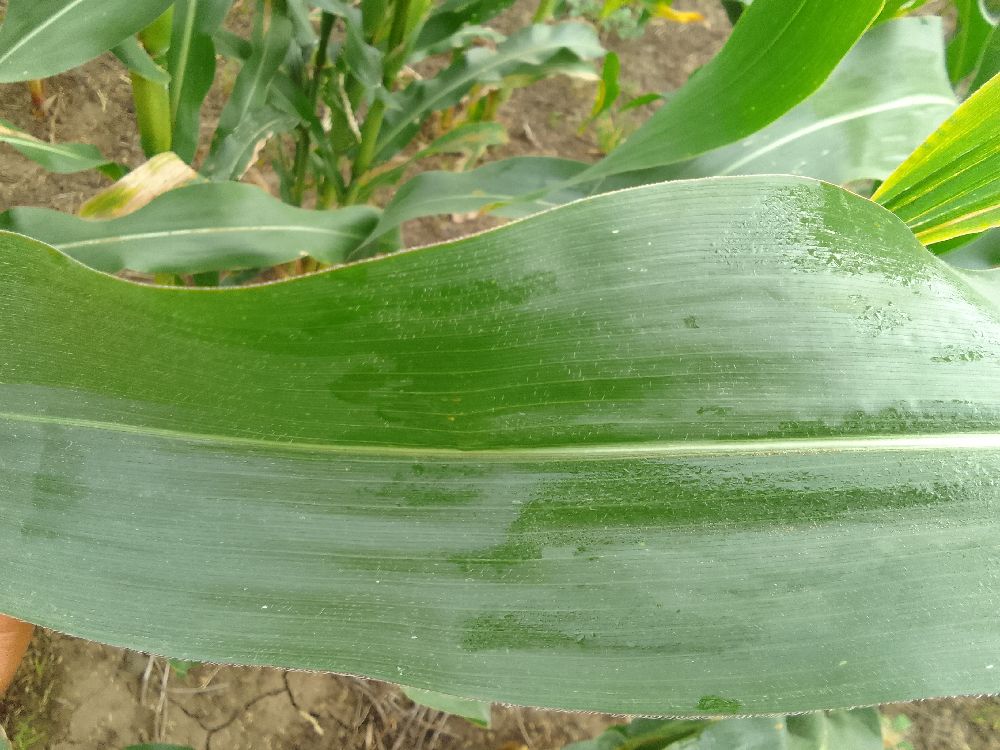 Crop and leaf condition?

maize, healthy
